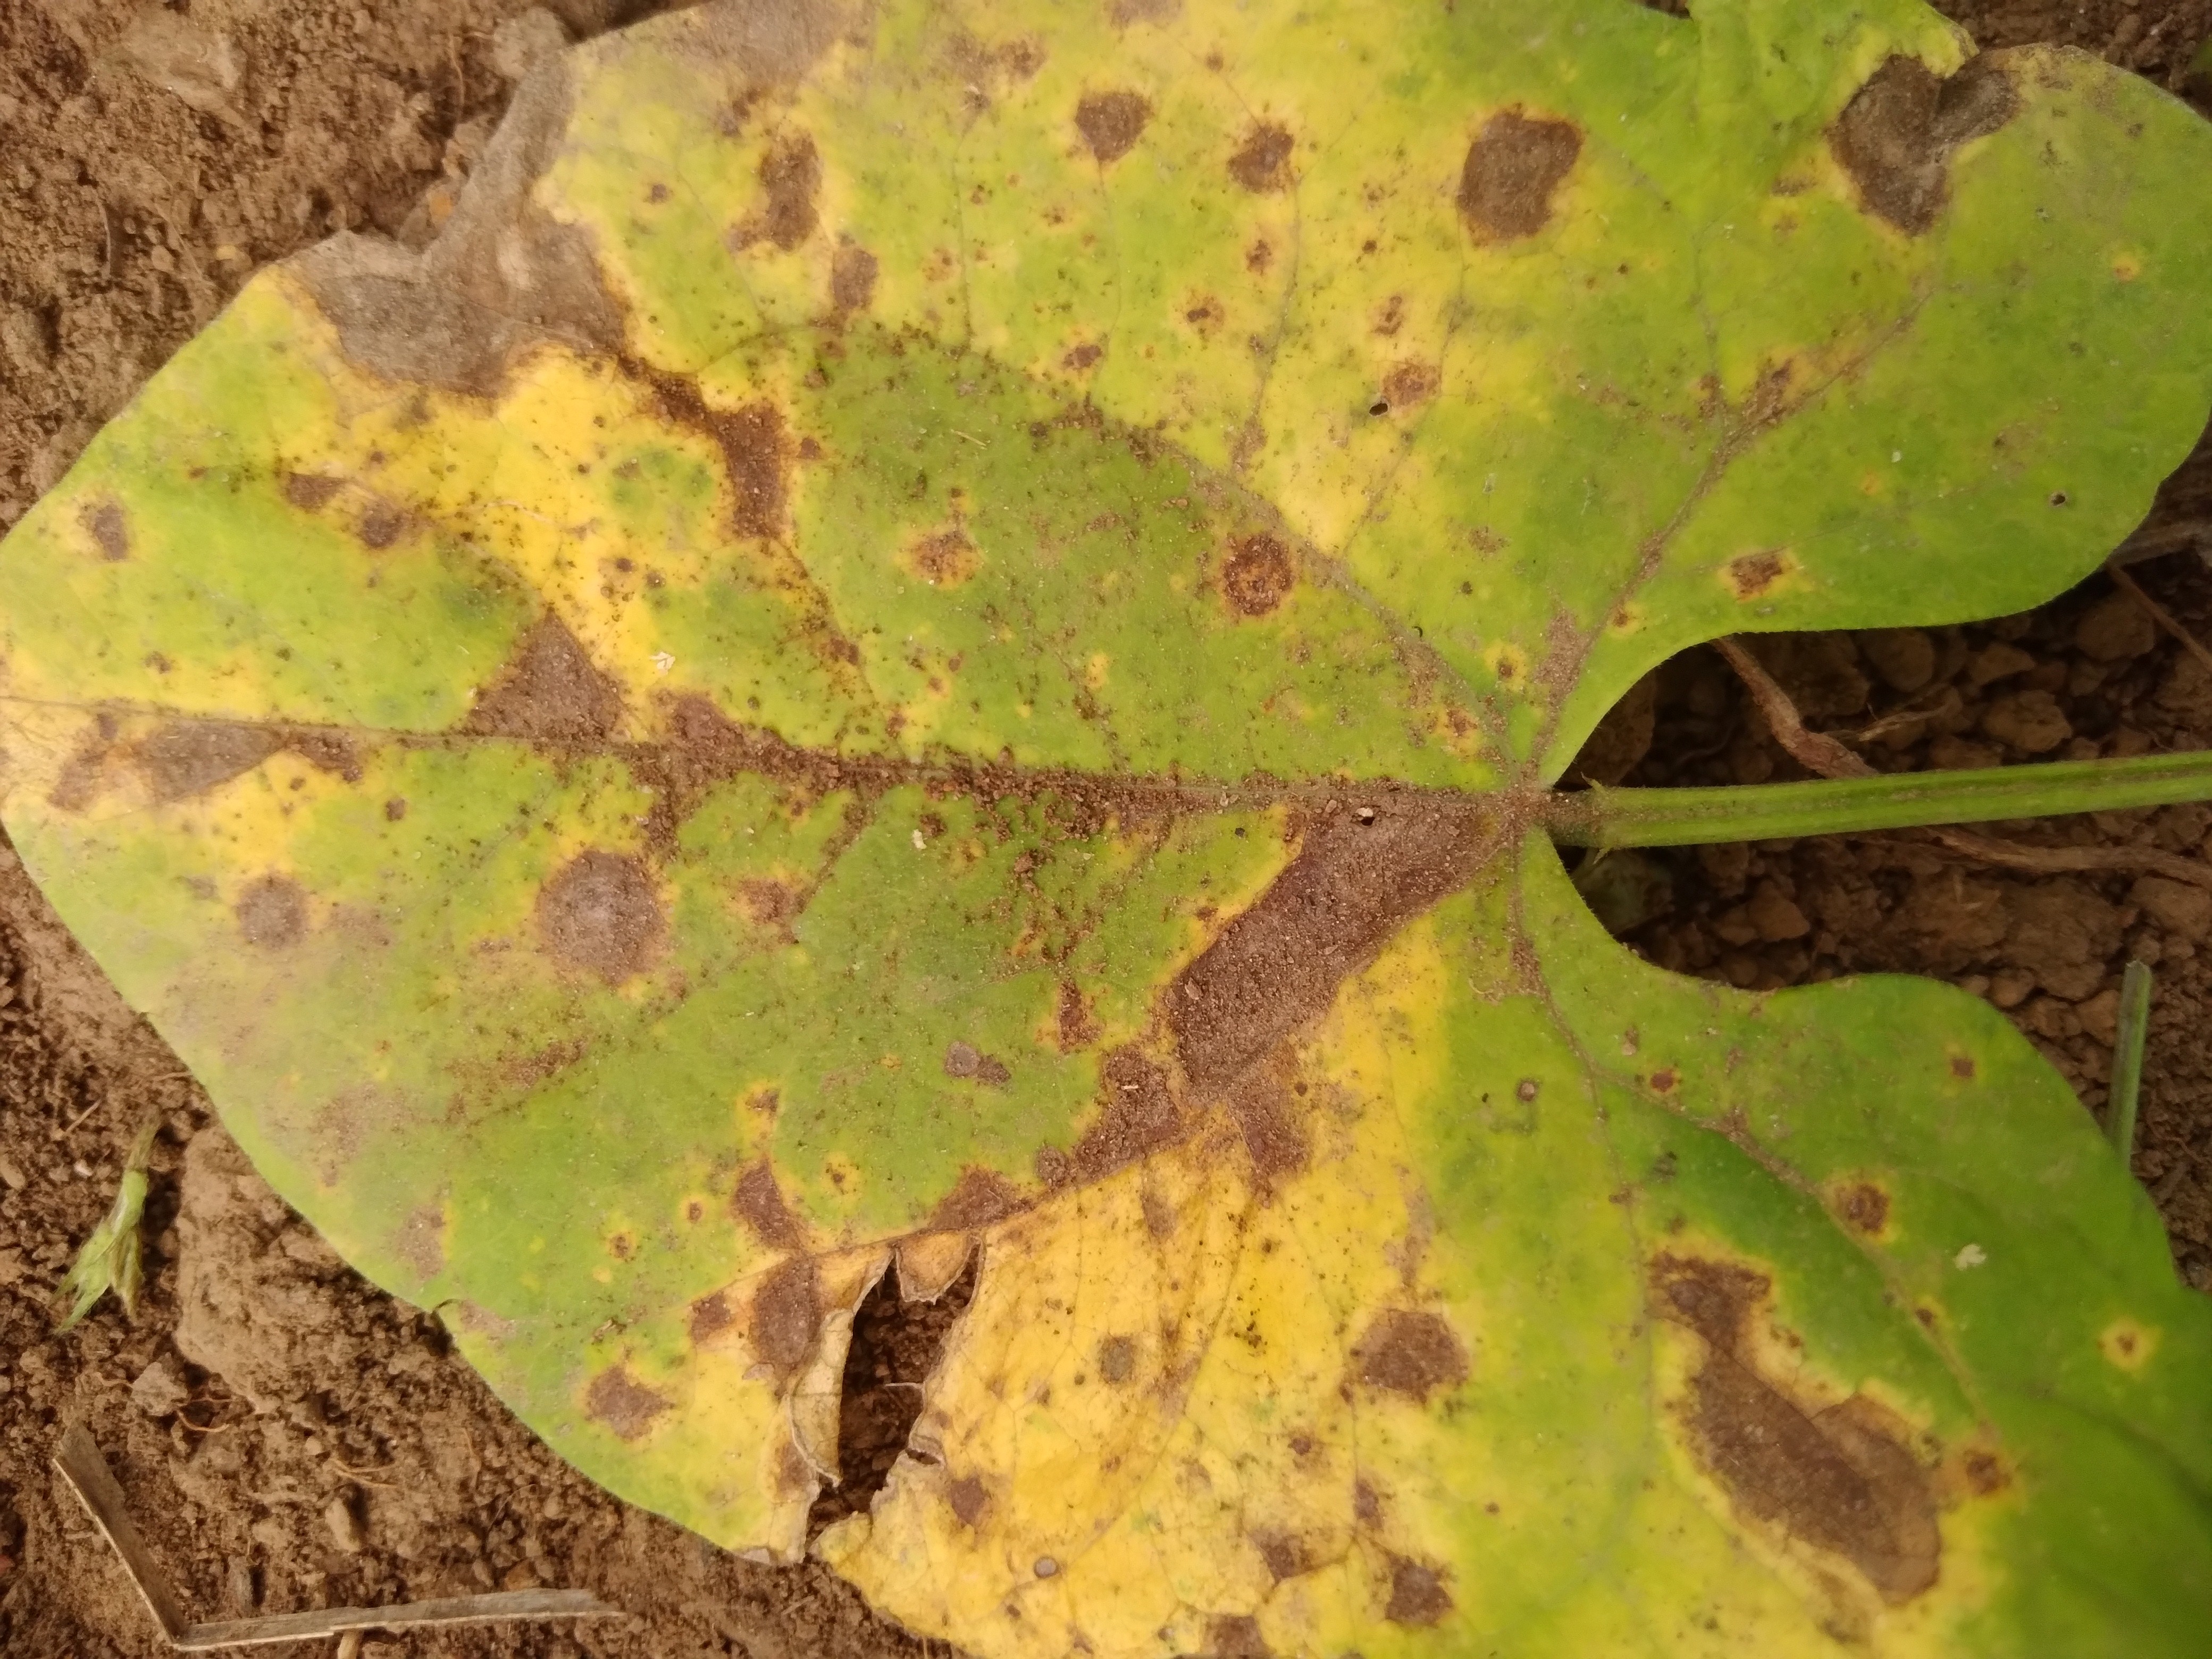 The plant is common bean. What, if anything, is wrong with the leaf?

rust
